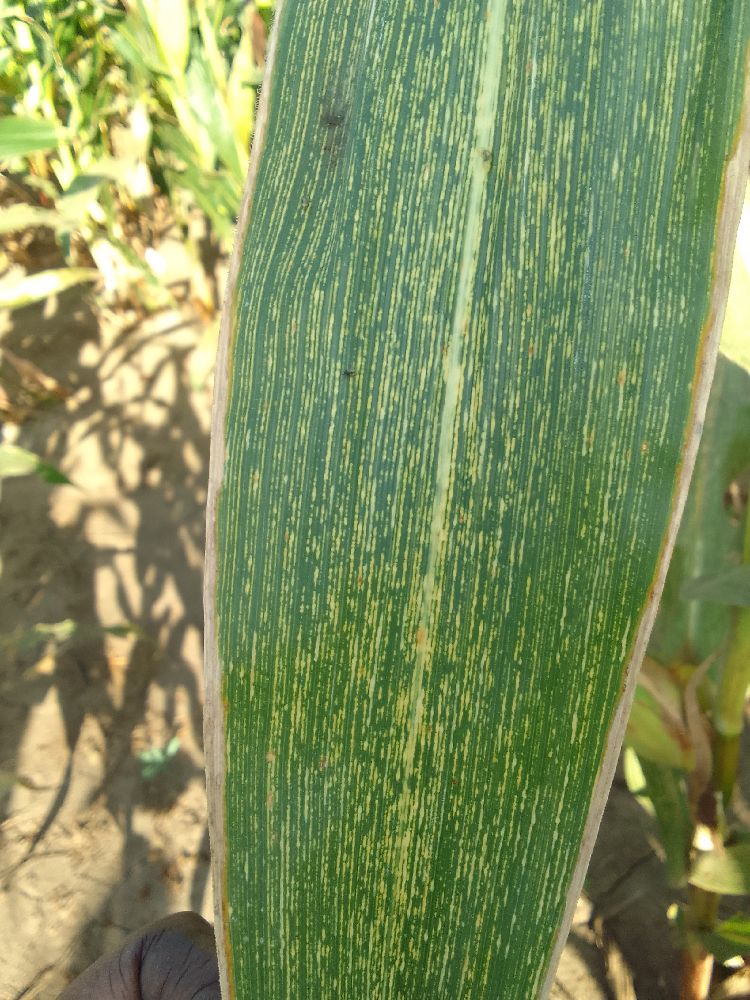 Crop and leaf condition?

maize, maize streak virus
